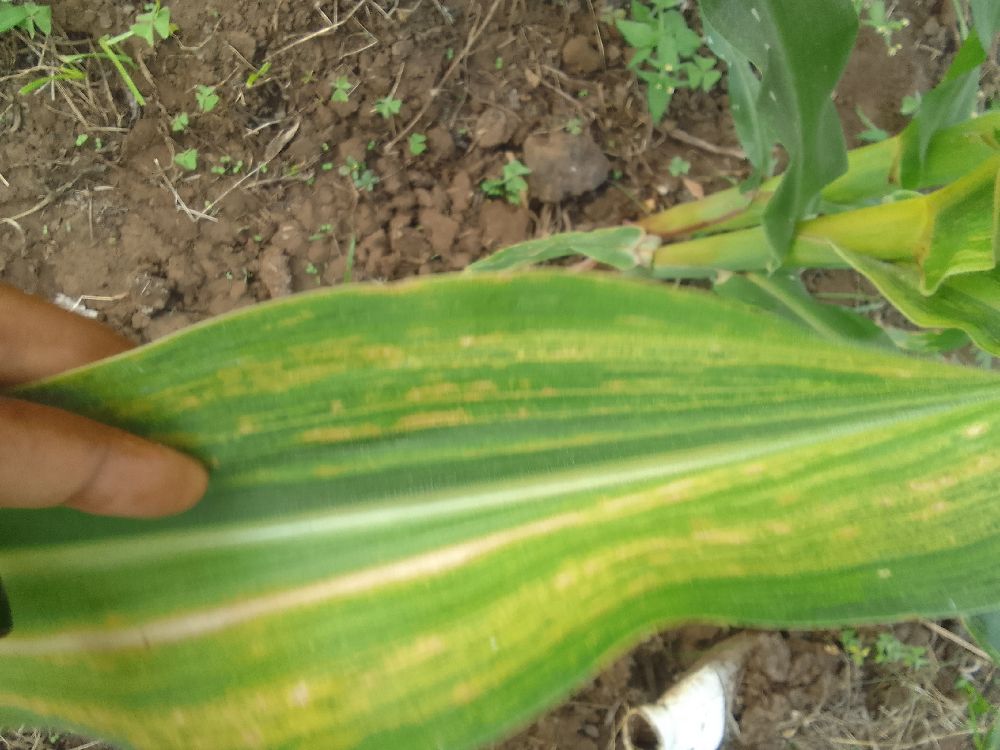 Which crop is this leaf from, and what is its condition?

maize, maize lethal necrosis
